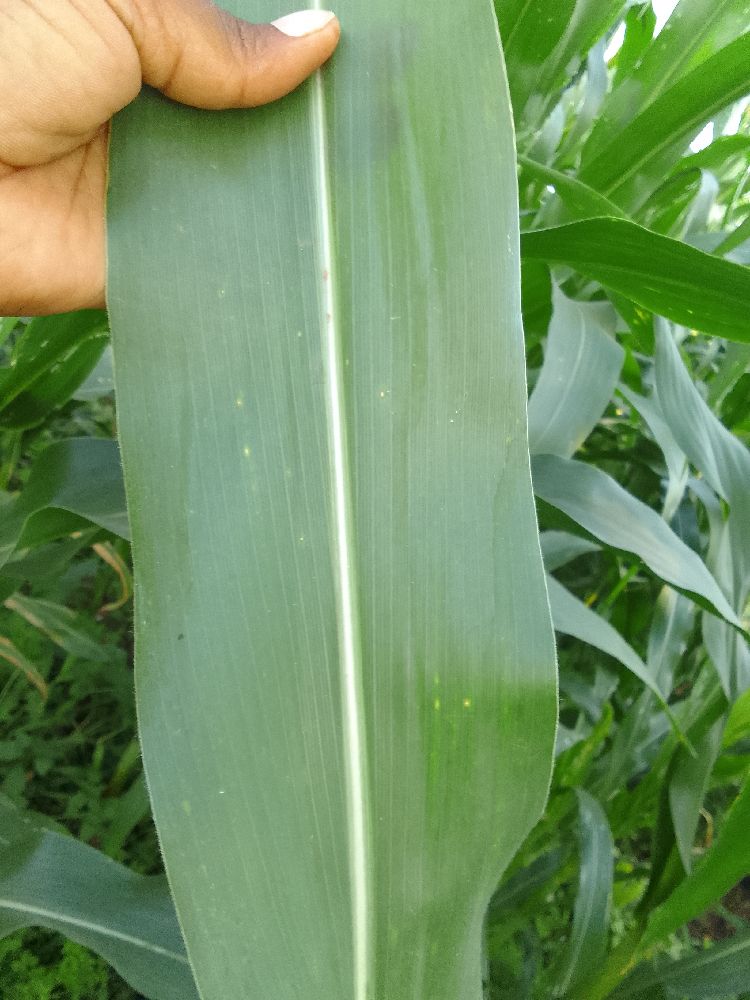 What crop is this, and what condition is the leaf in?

maize, healthy
